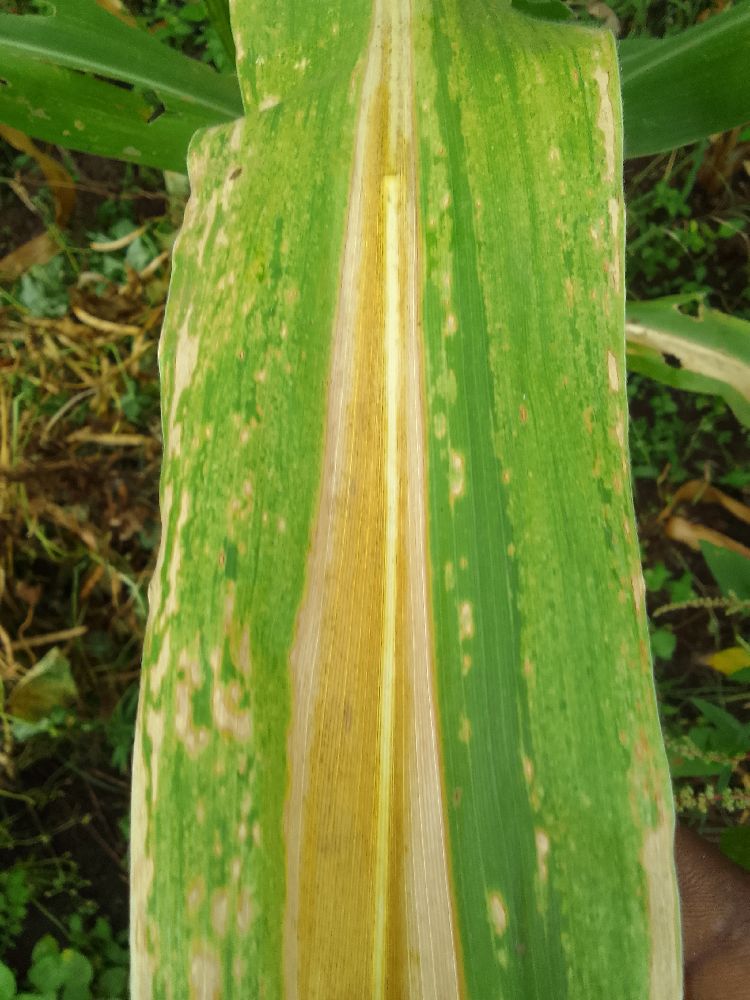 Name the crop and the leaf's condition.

maize, maize lethal necrosis
